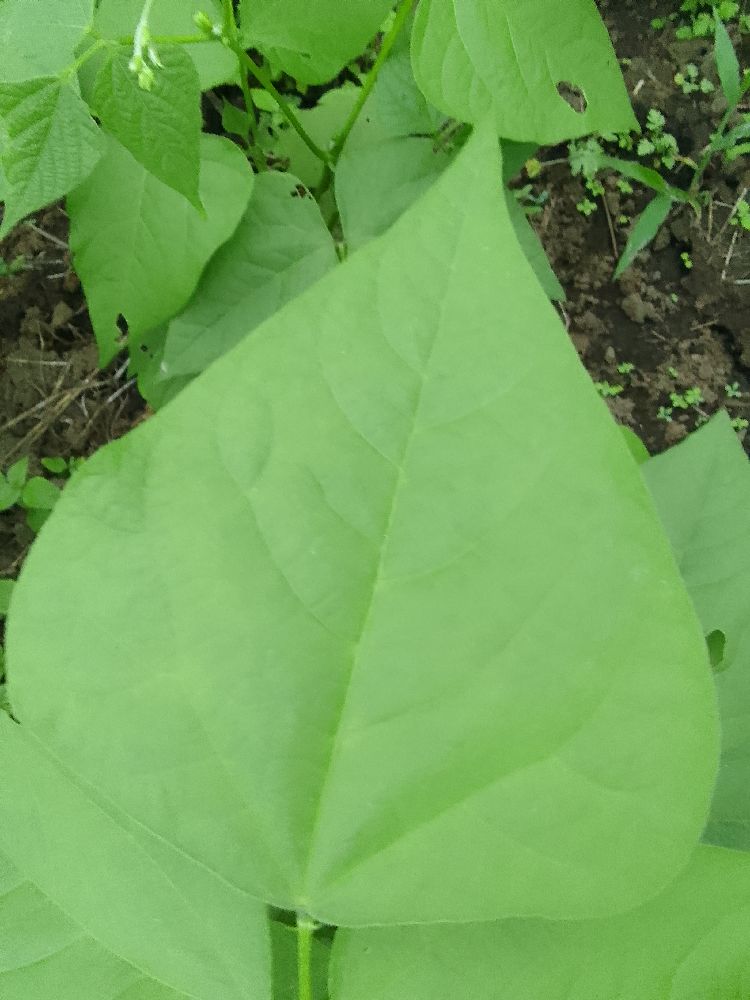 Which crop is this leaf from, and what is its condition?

common bean, healthy
